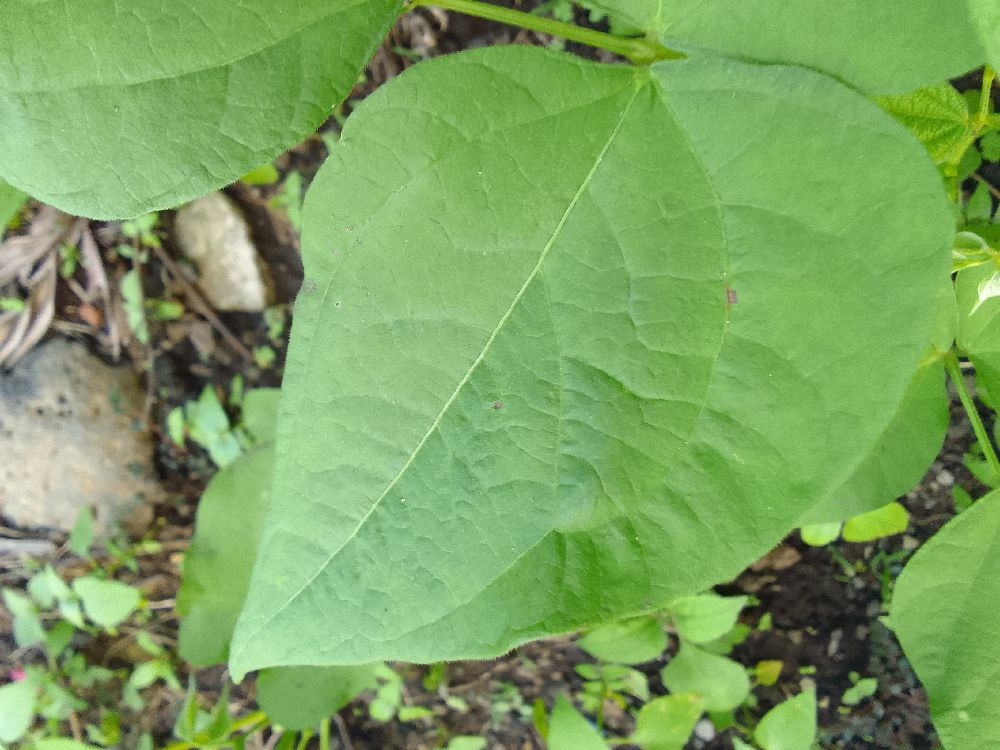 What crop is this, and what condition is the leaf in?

common bean, healthy
